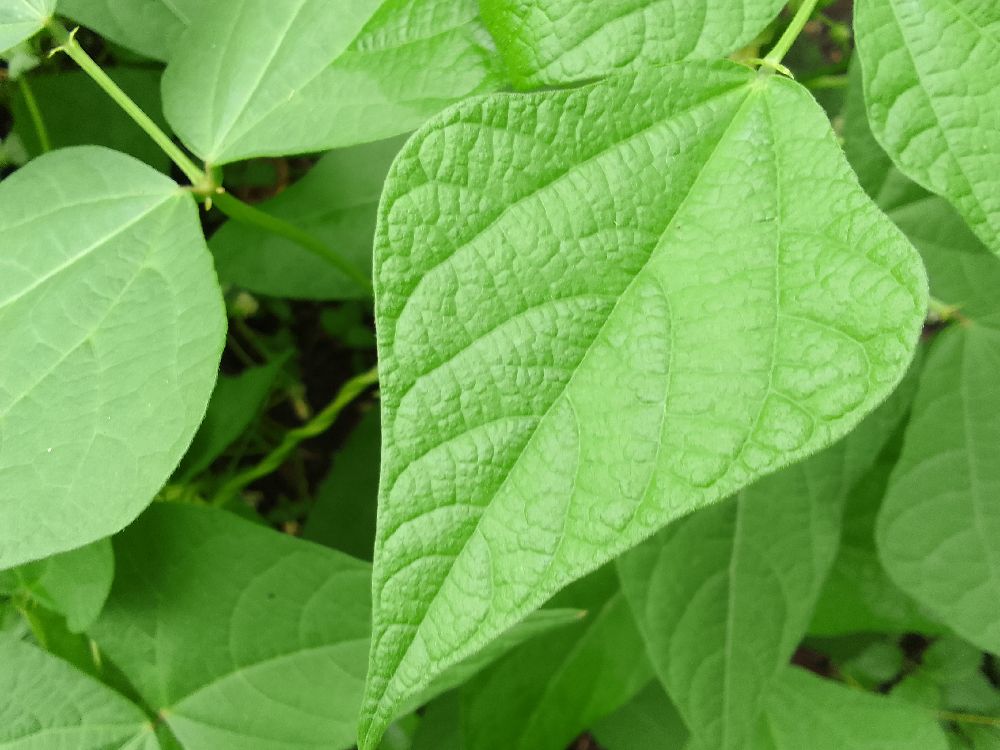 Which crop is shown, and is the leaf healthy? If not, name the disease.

common bean, healthy
